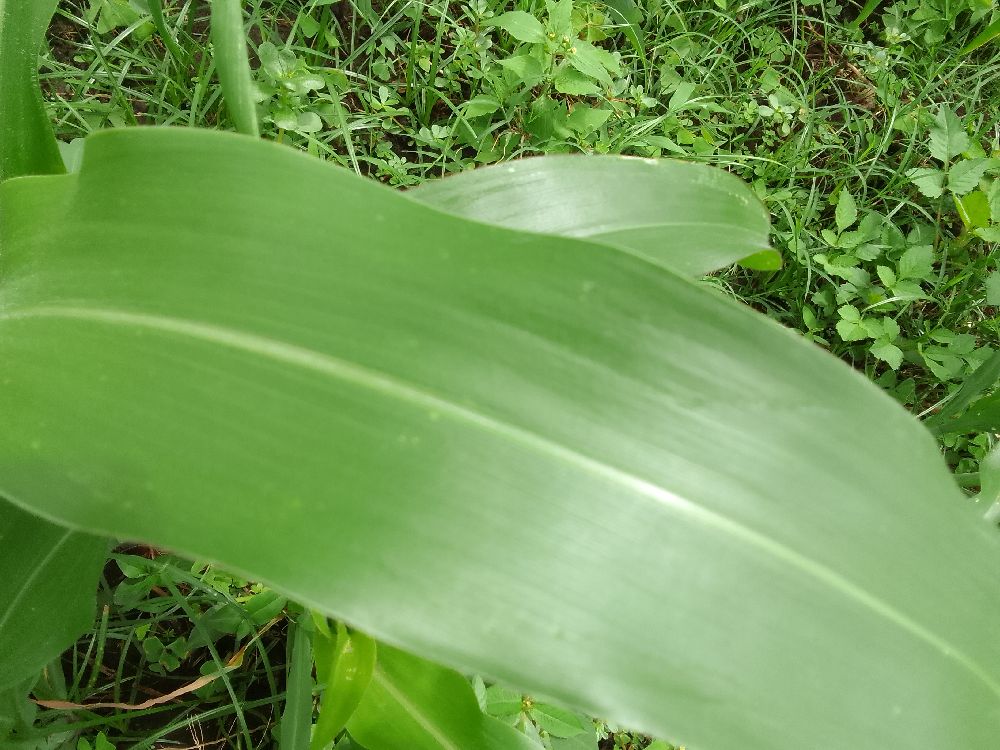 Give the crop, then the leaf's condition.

maize, healthy
